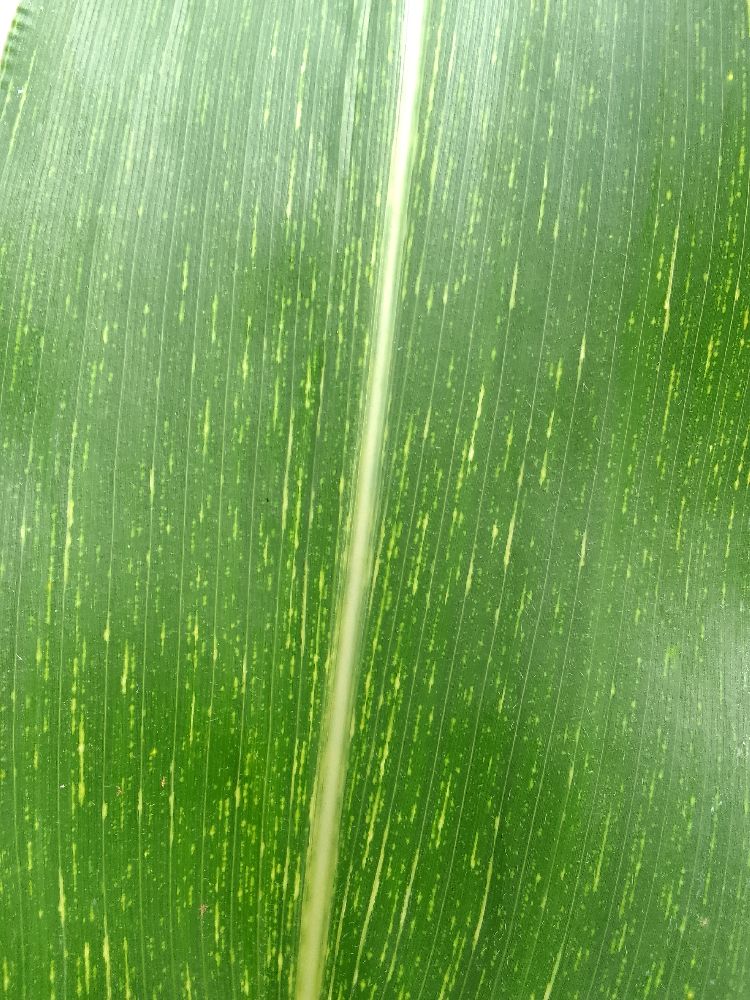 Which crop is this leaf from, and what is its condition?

maize, maize streak virus
